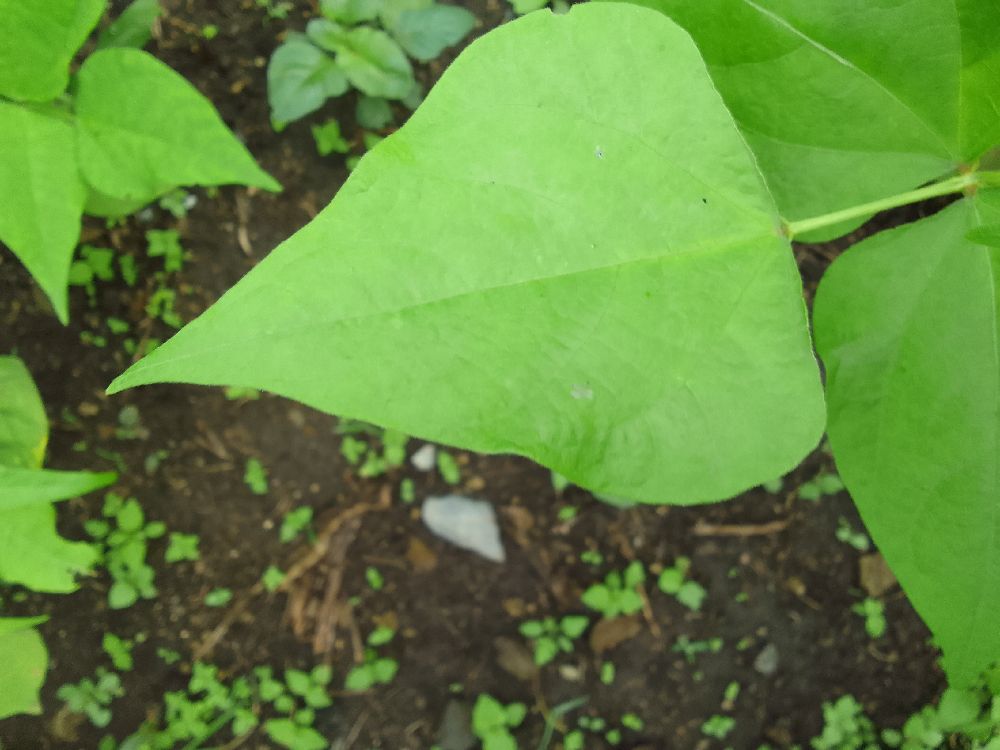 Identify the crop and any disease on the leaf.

common bean, healthy
